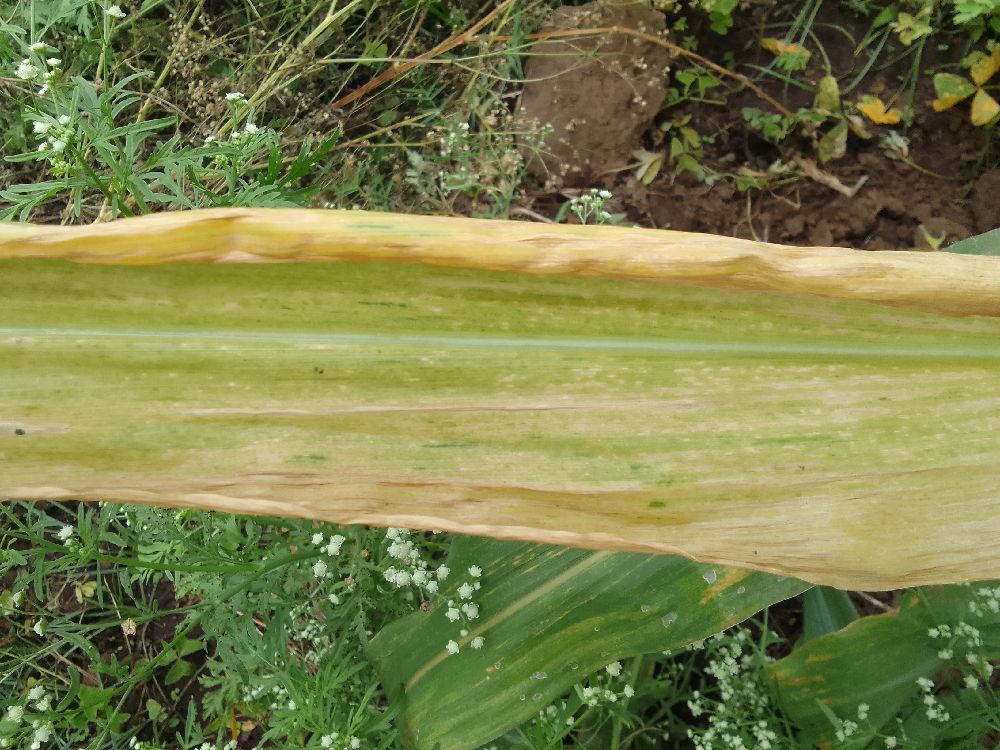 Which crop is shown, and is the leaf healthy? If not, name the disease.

maize, maize lethal necrosis
